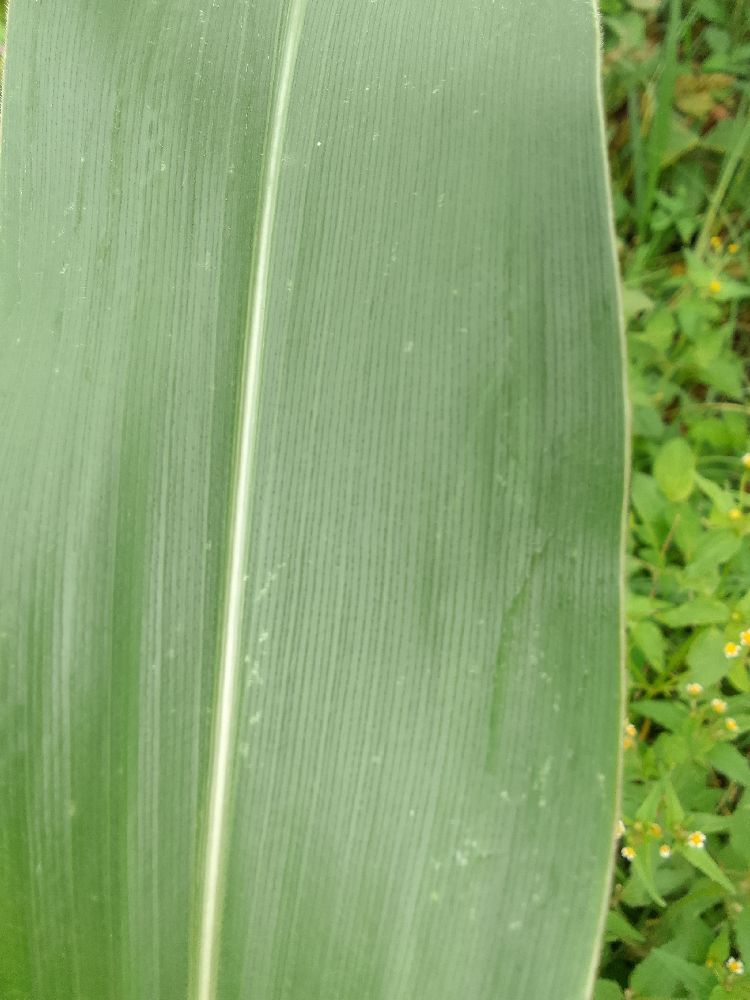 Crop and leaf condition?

maize, healthy
